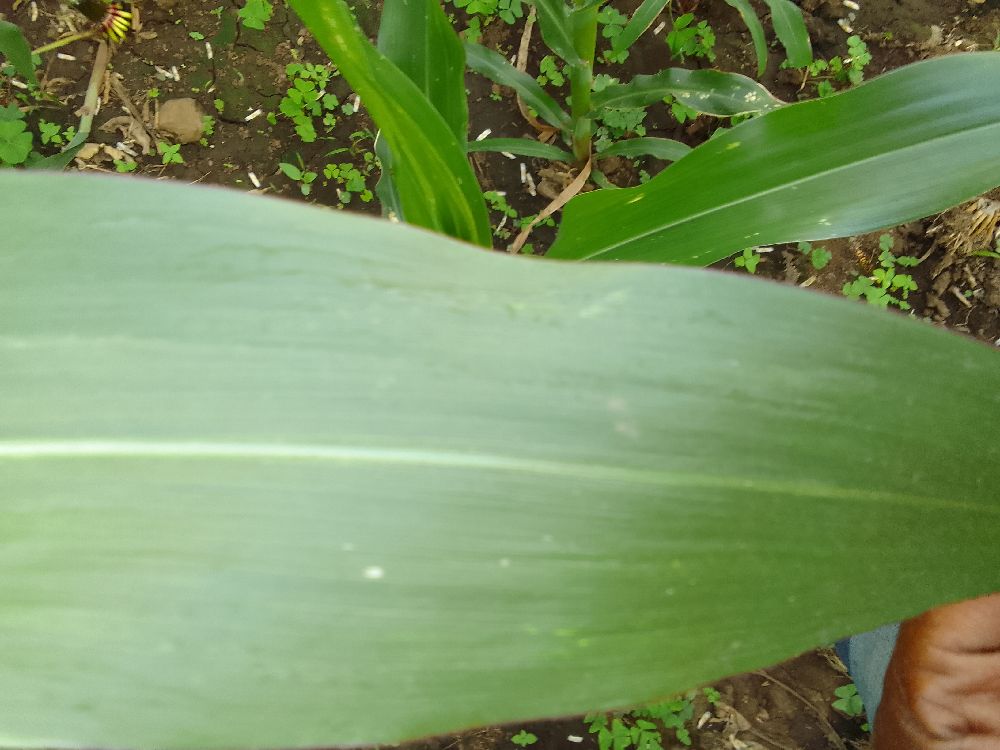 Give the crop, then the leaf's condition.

maize, healthy
